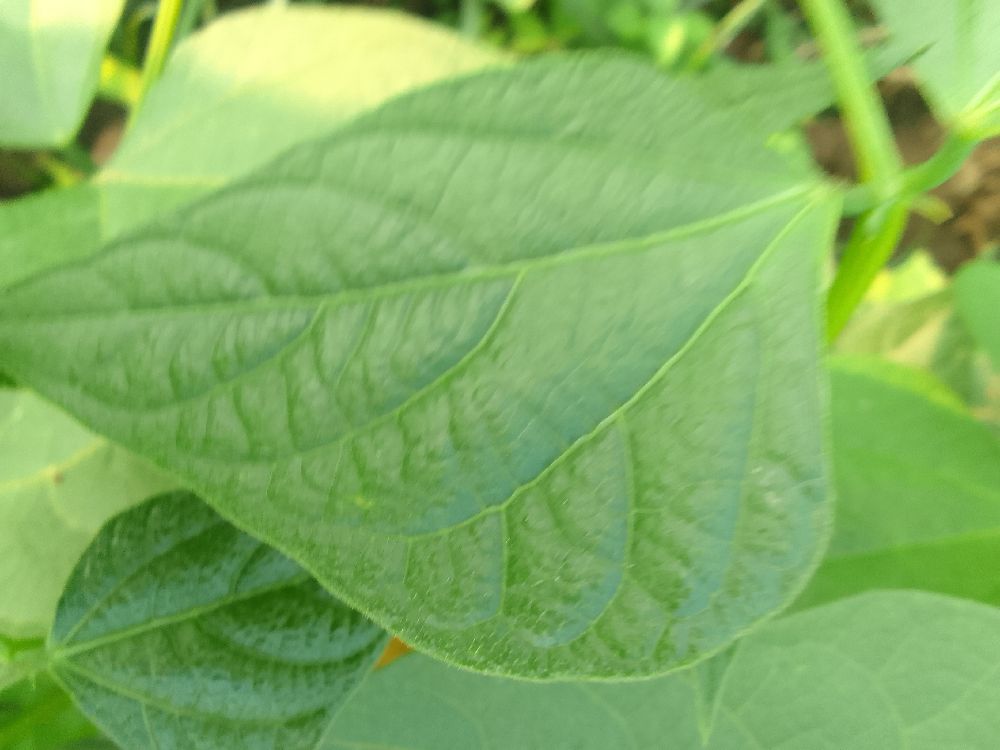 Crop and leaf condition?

common bean, healthy
